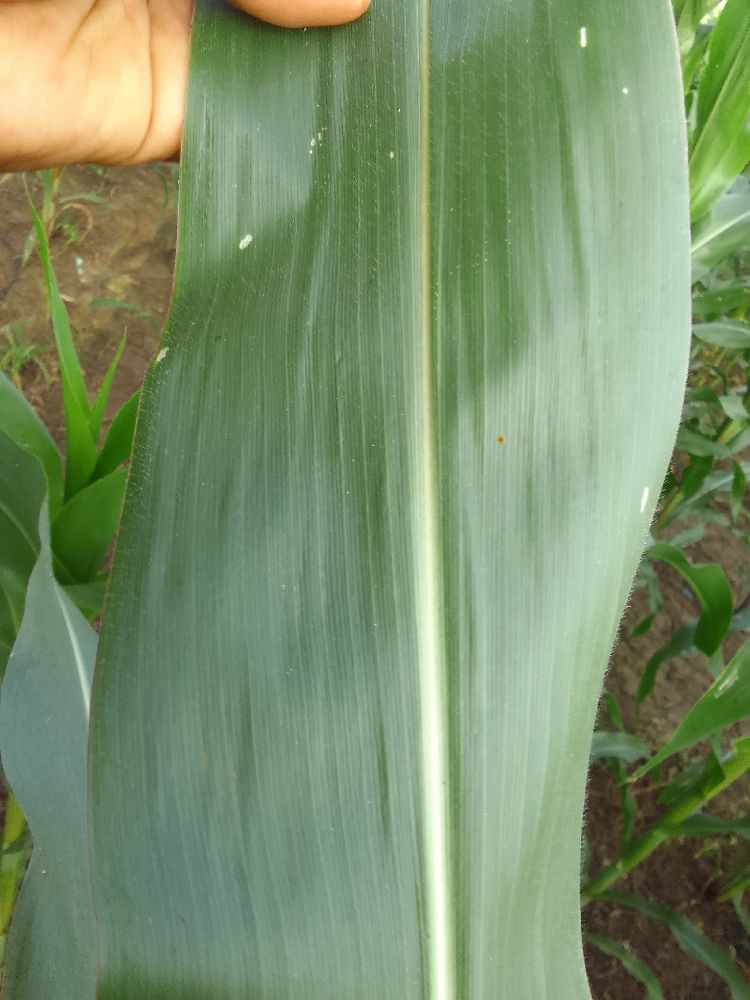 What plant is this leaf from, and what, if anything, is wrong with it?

maize, healthy
